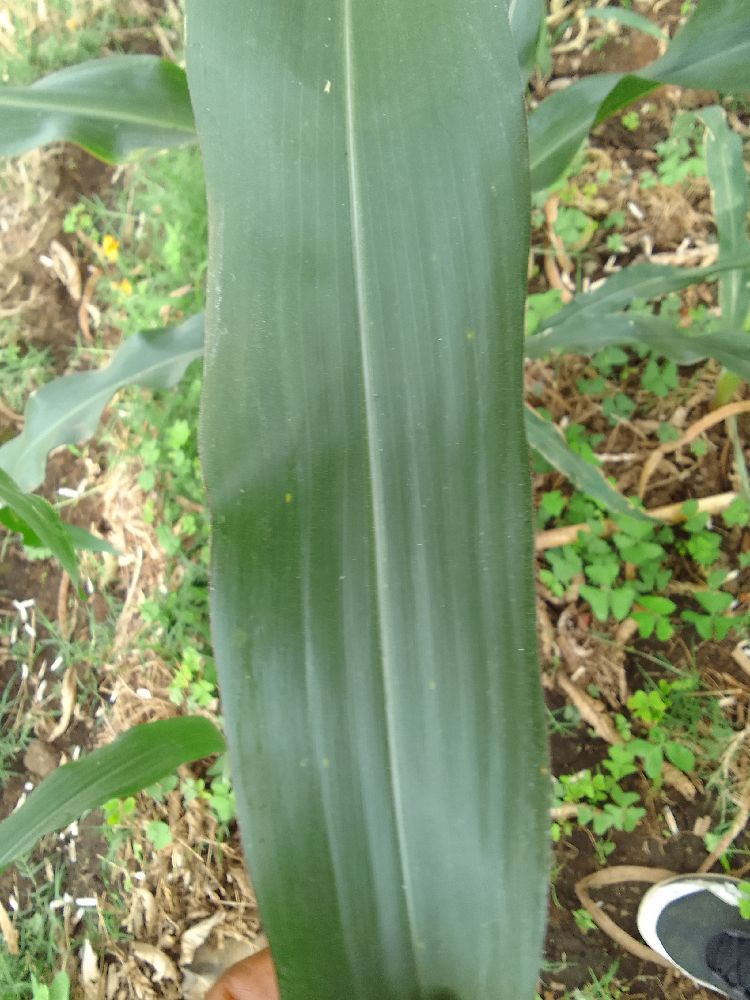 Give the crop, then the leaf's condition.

maize, healthy
